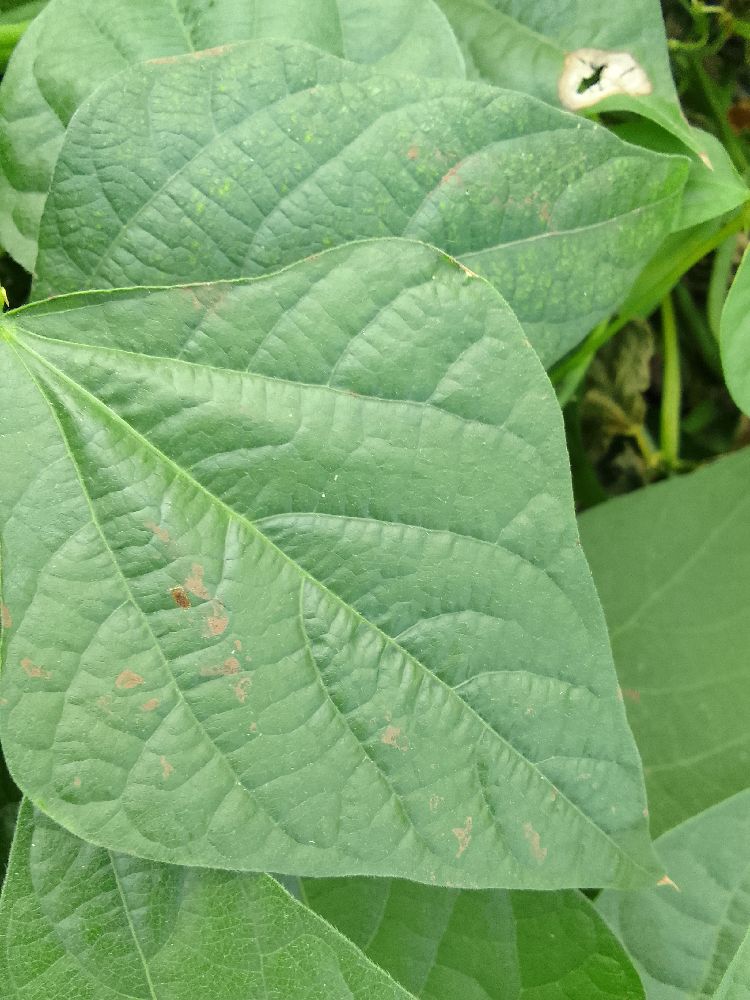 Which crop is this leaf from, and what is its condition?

common bean, healthy
